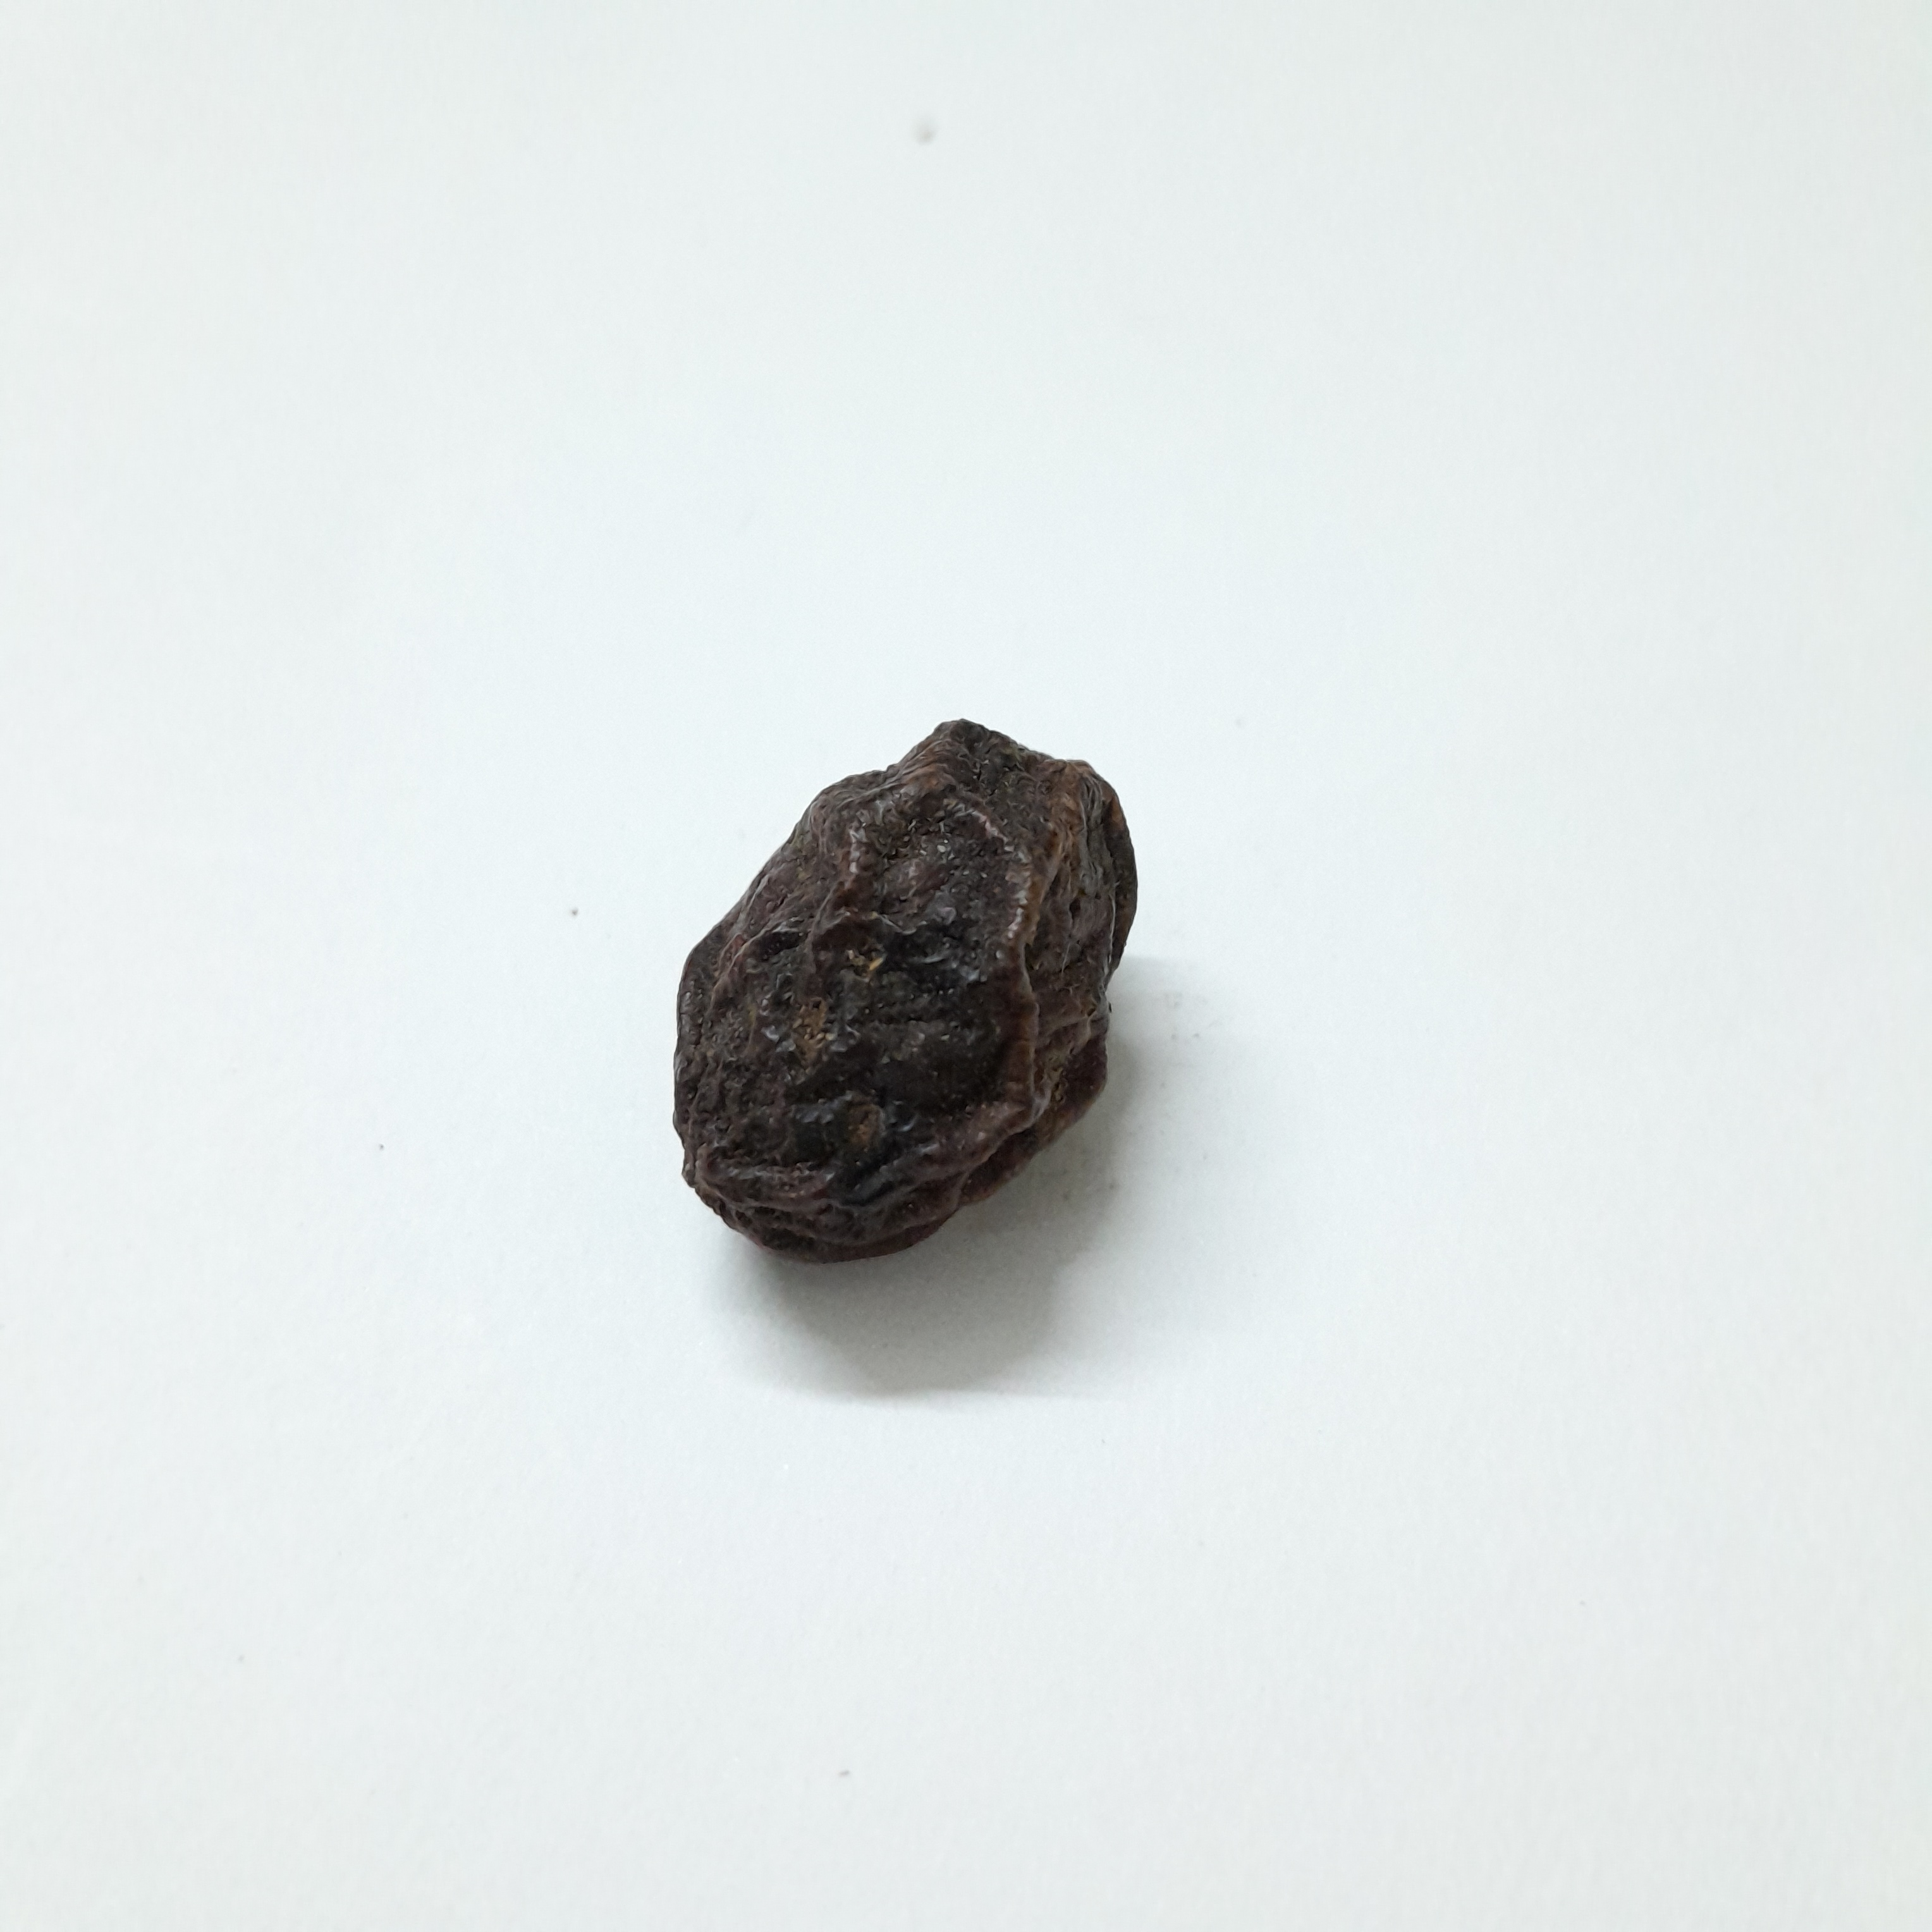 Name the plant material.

kadukharik
